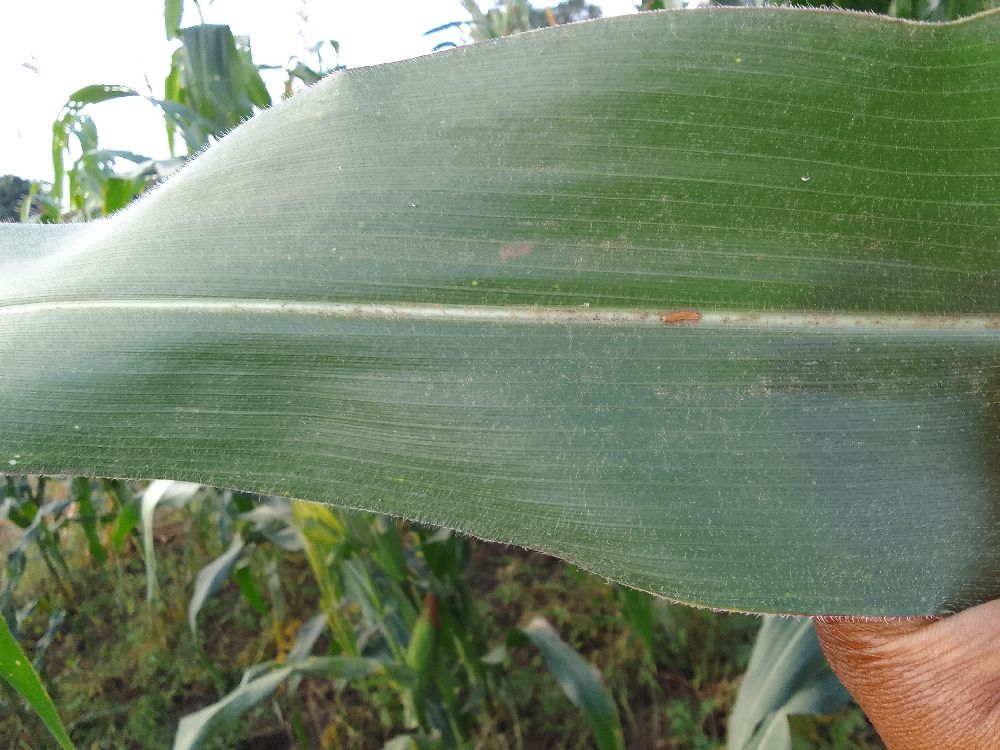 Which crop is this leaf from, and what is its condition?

maize, healthy
